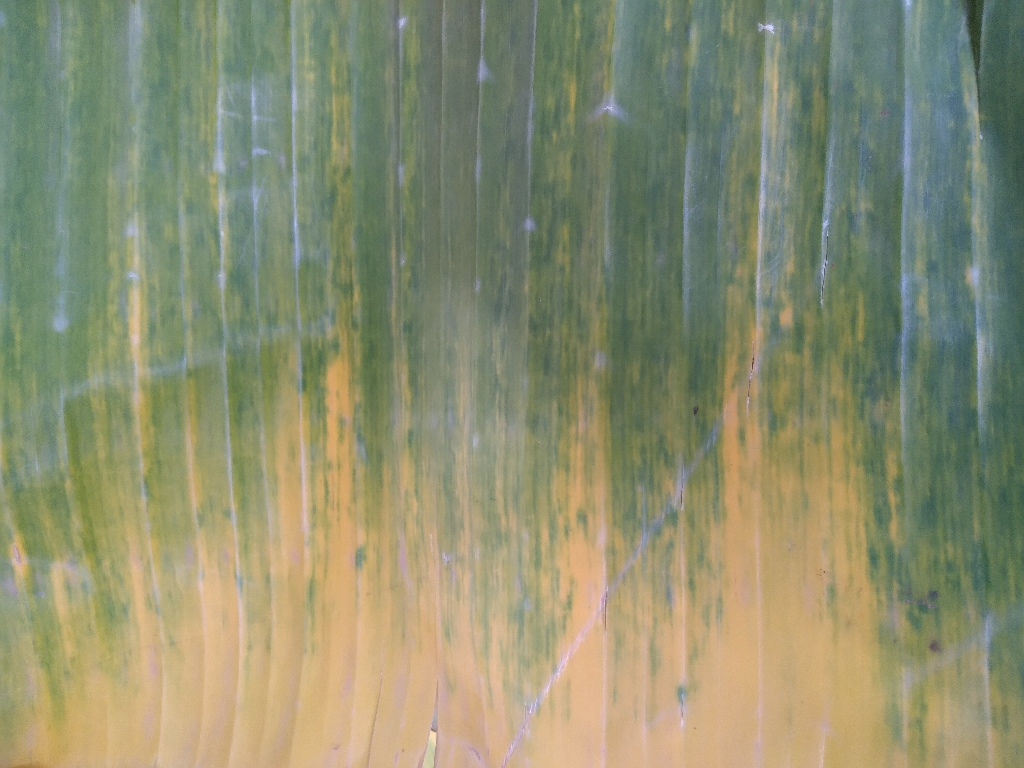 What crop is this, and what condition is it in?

banana, fusarium wilt race 1
